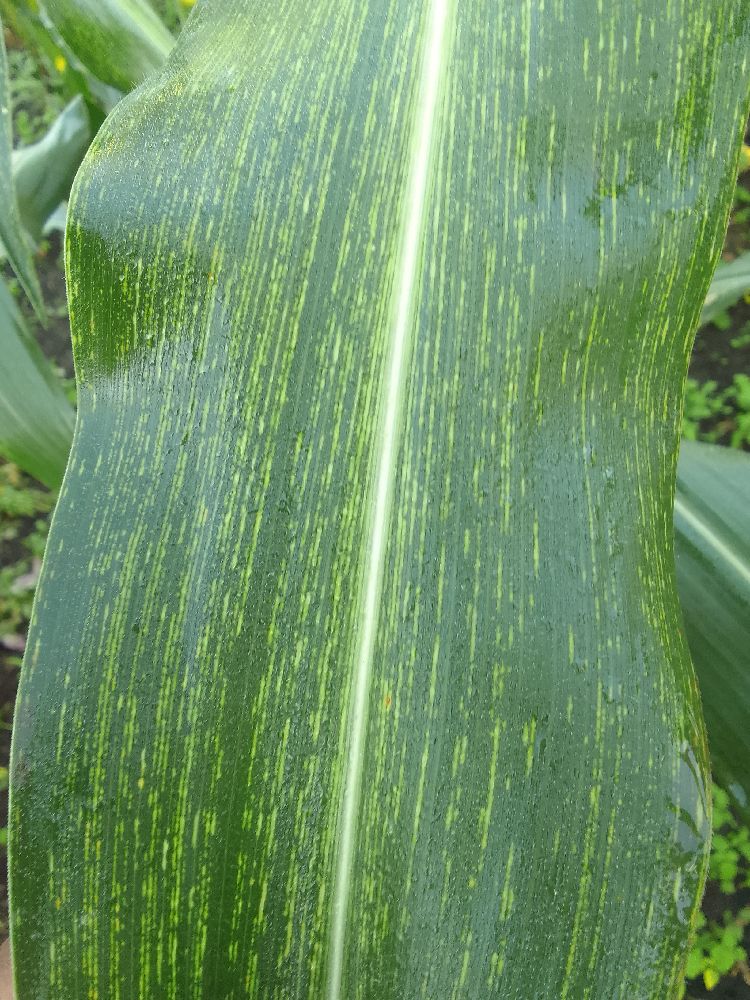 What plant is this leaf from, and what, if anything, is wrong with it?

maize, maize streak virus
